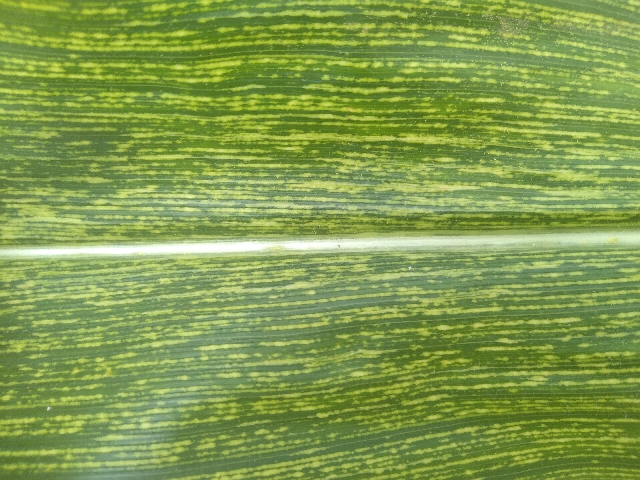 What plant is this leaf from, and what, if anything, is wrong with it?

maize, maize streak virus
